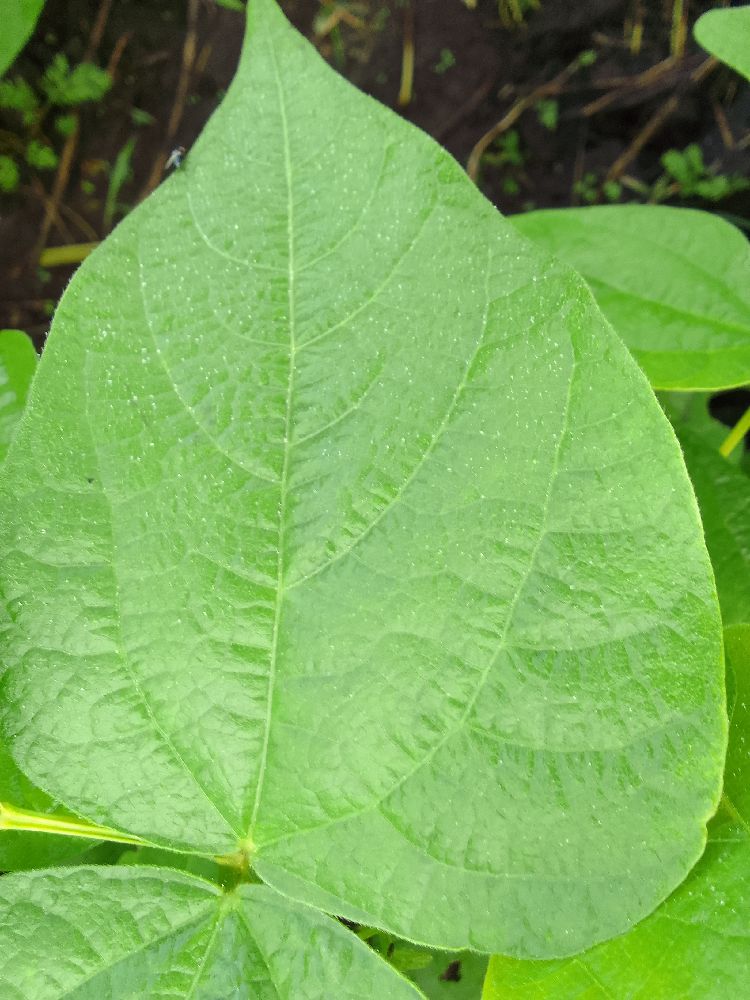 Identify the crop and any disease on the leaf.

common bean, healthy
